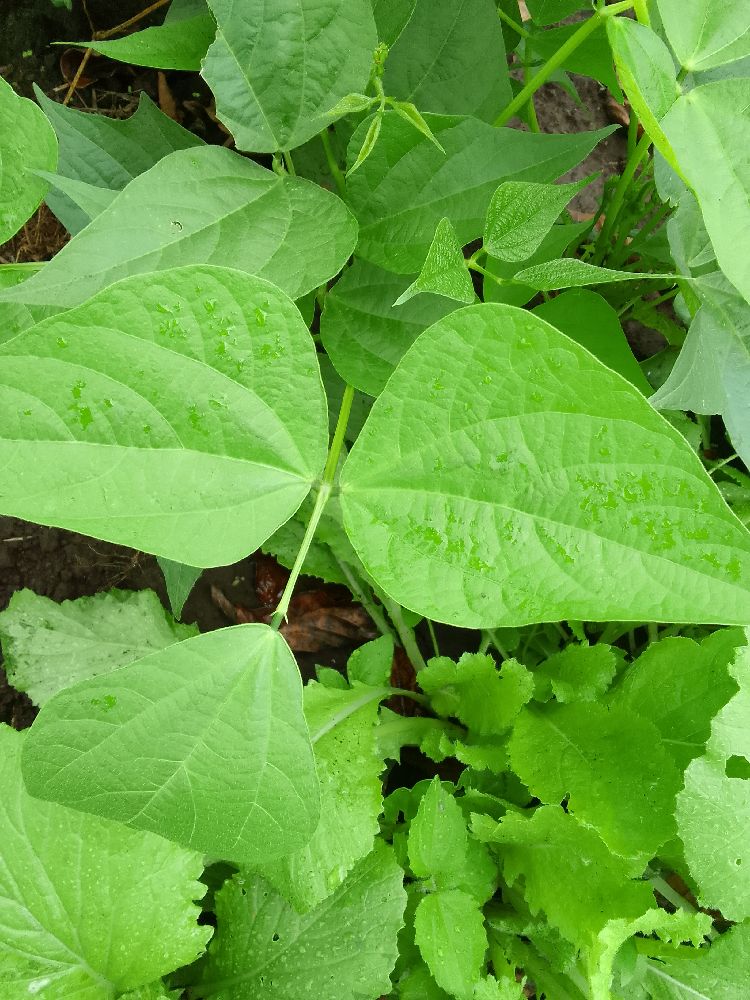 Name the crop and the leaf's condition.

common bean, healthy
